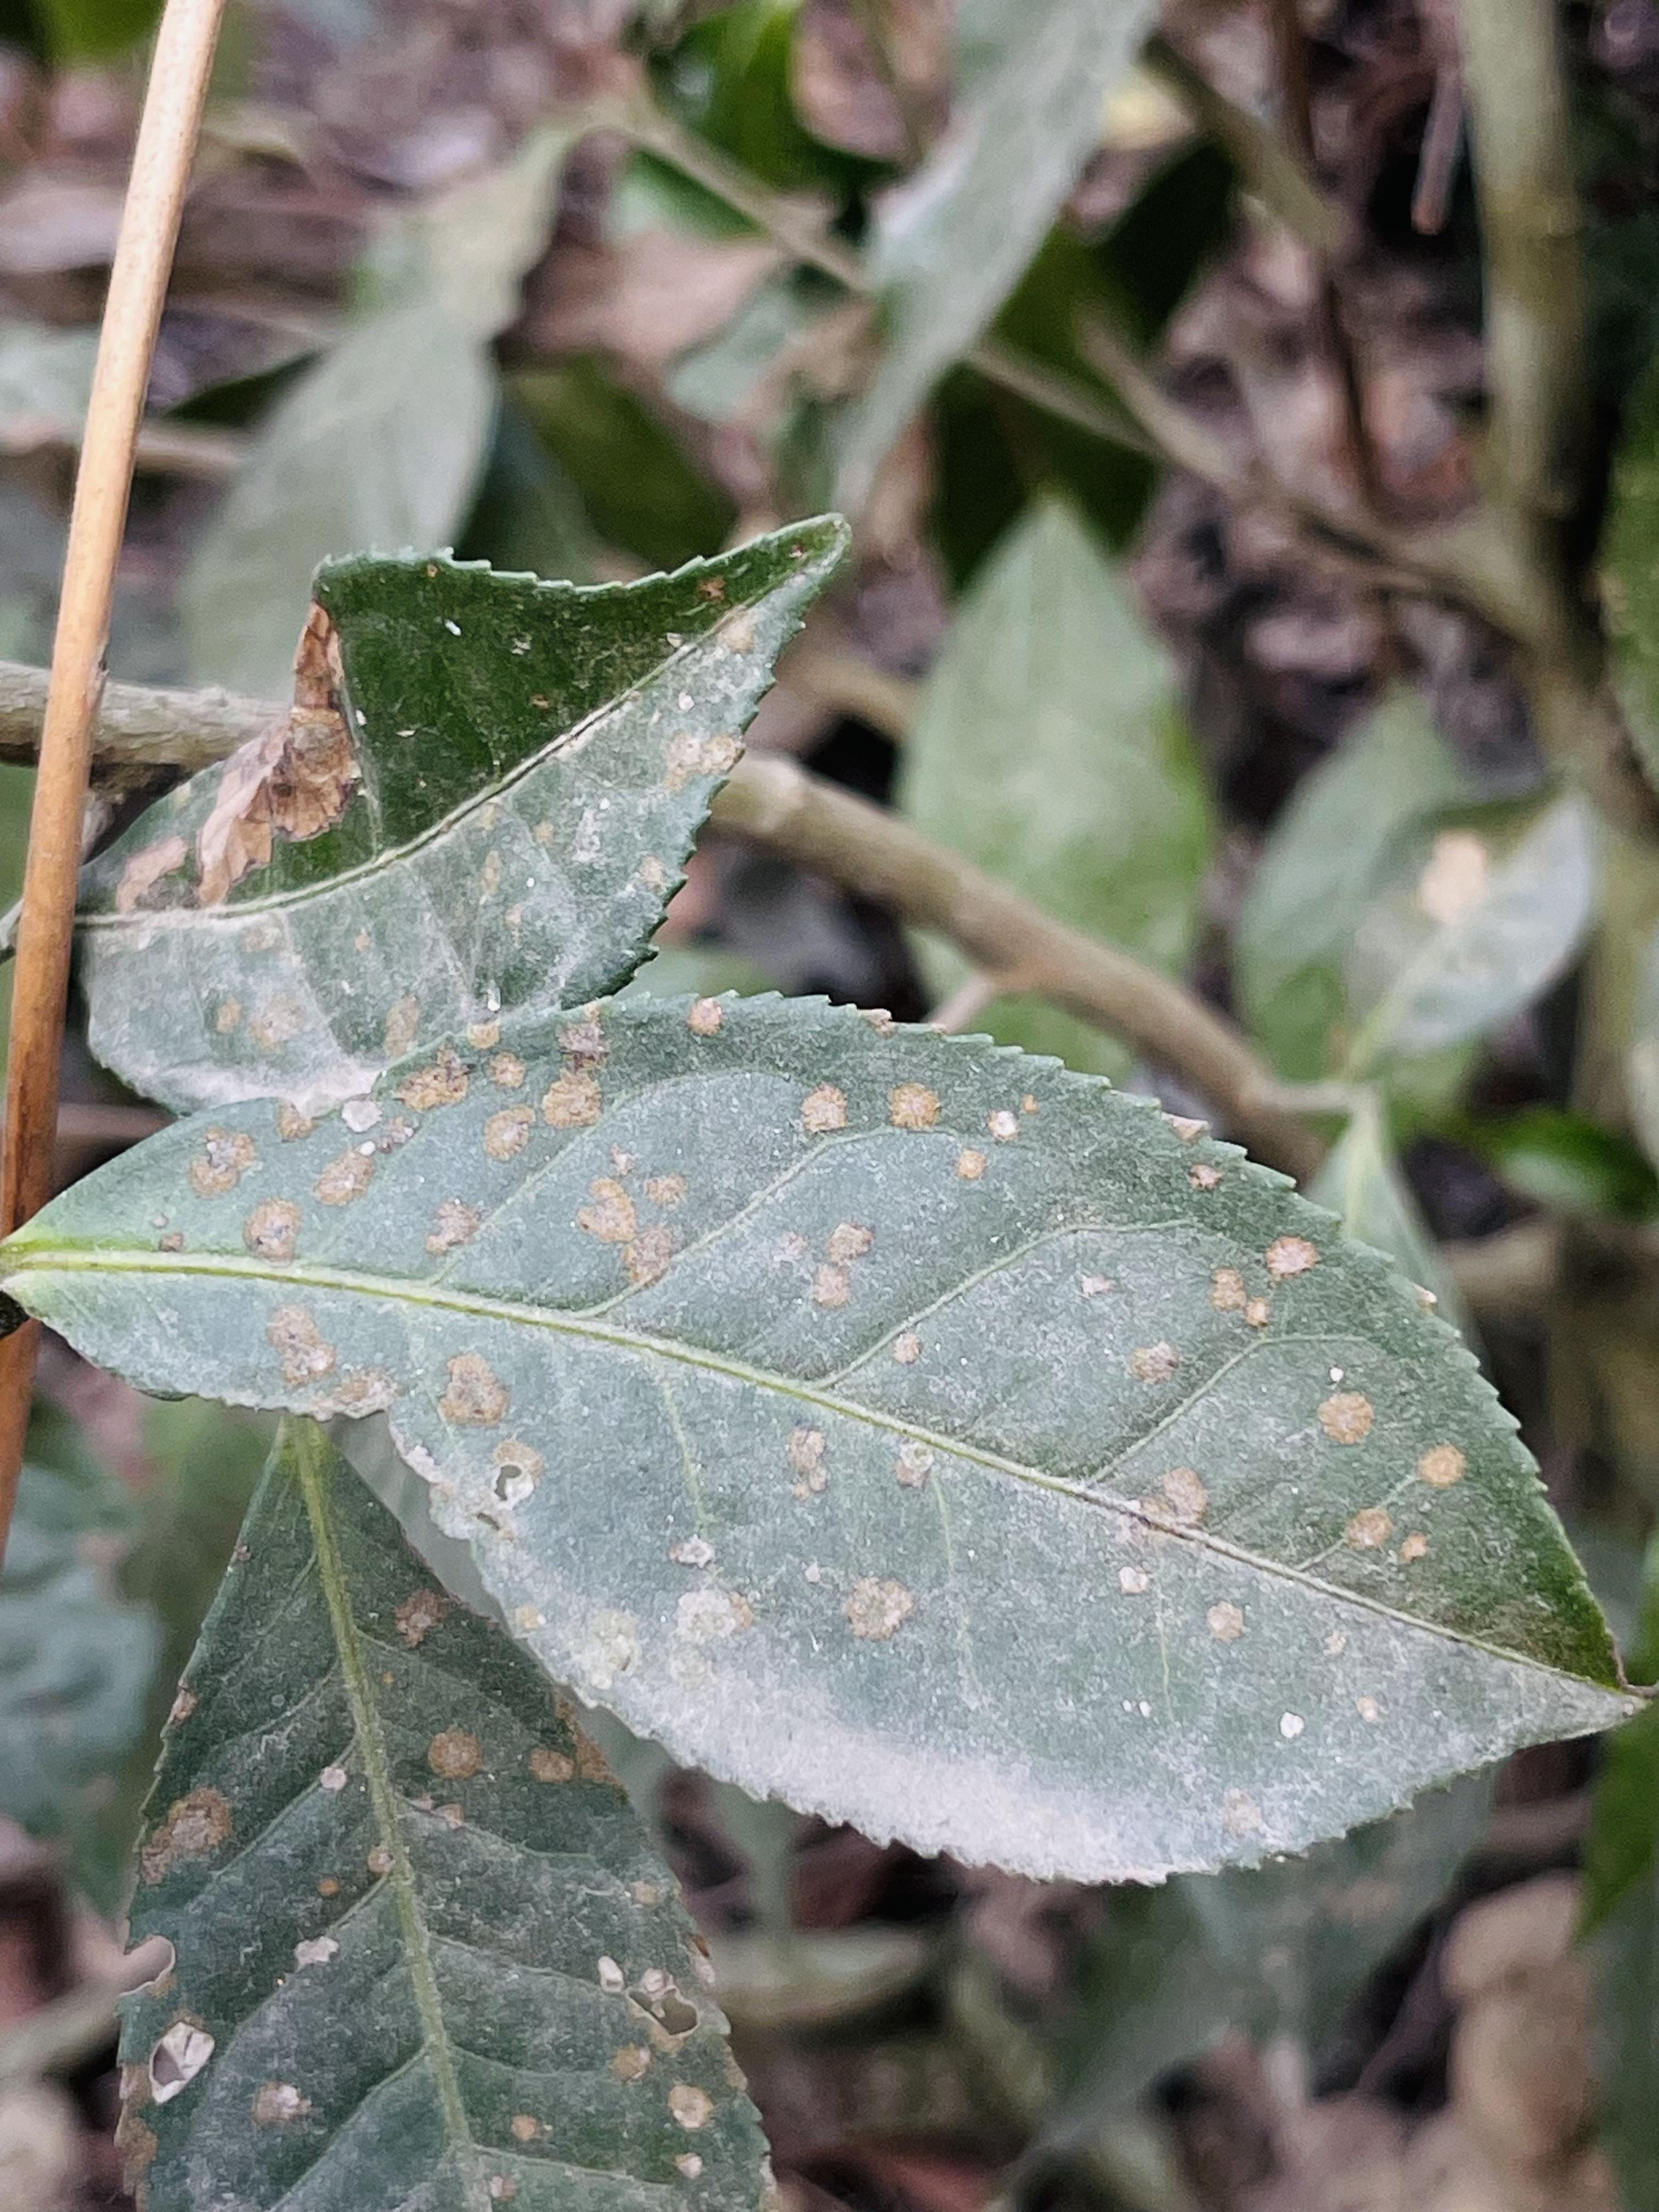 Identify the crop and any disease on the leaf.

tea, red rust
